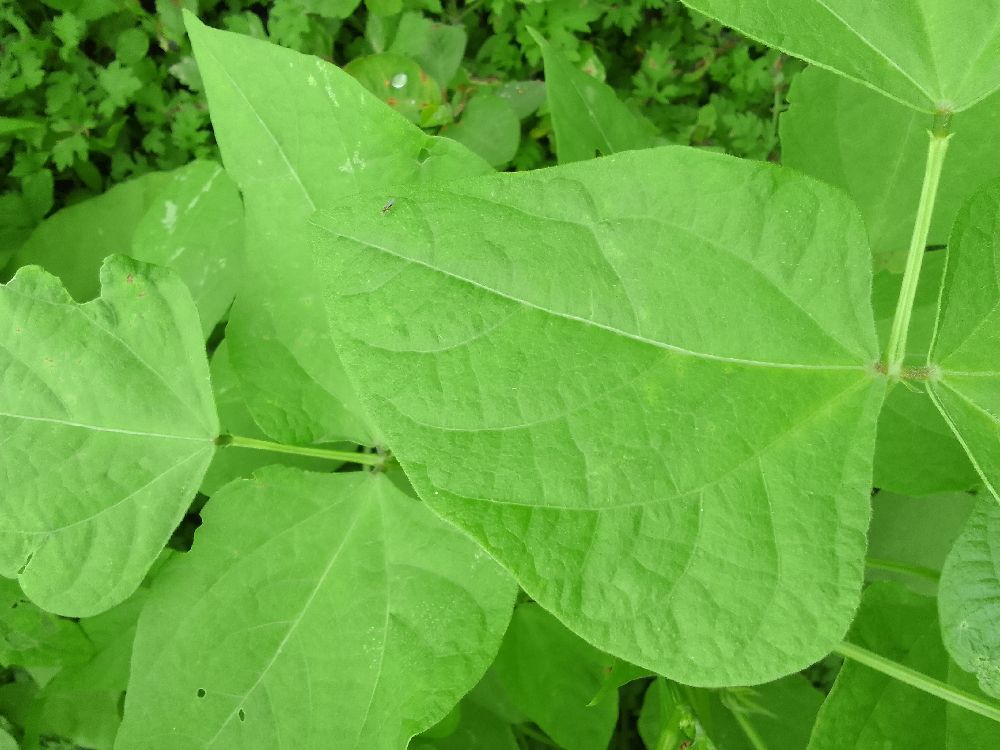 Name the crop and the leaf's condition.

common bean, healthy
